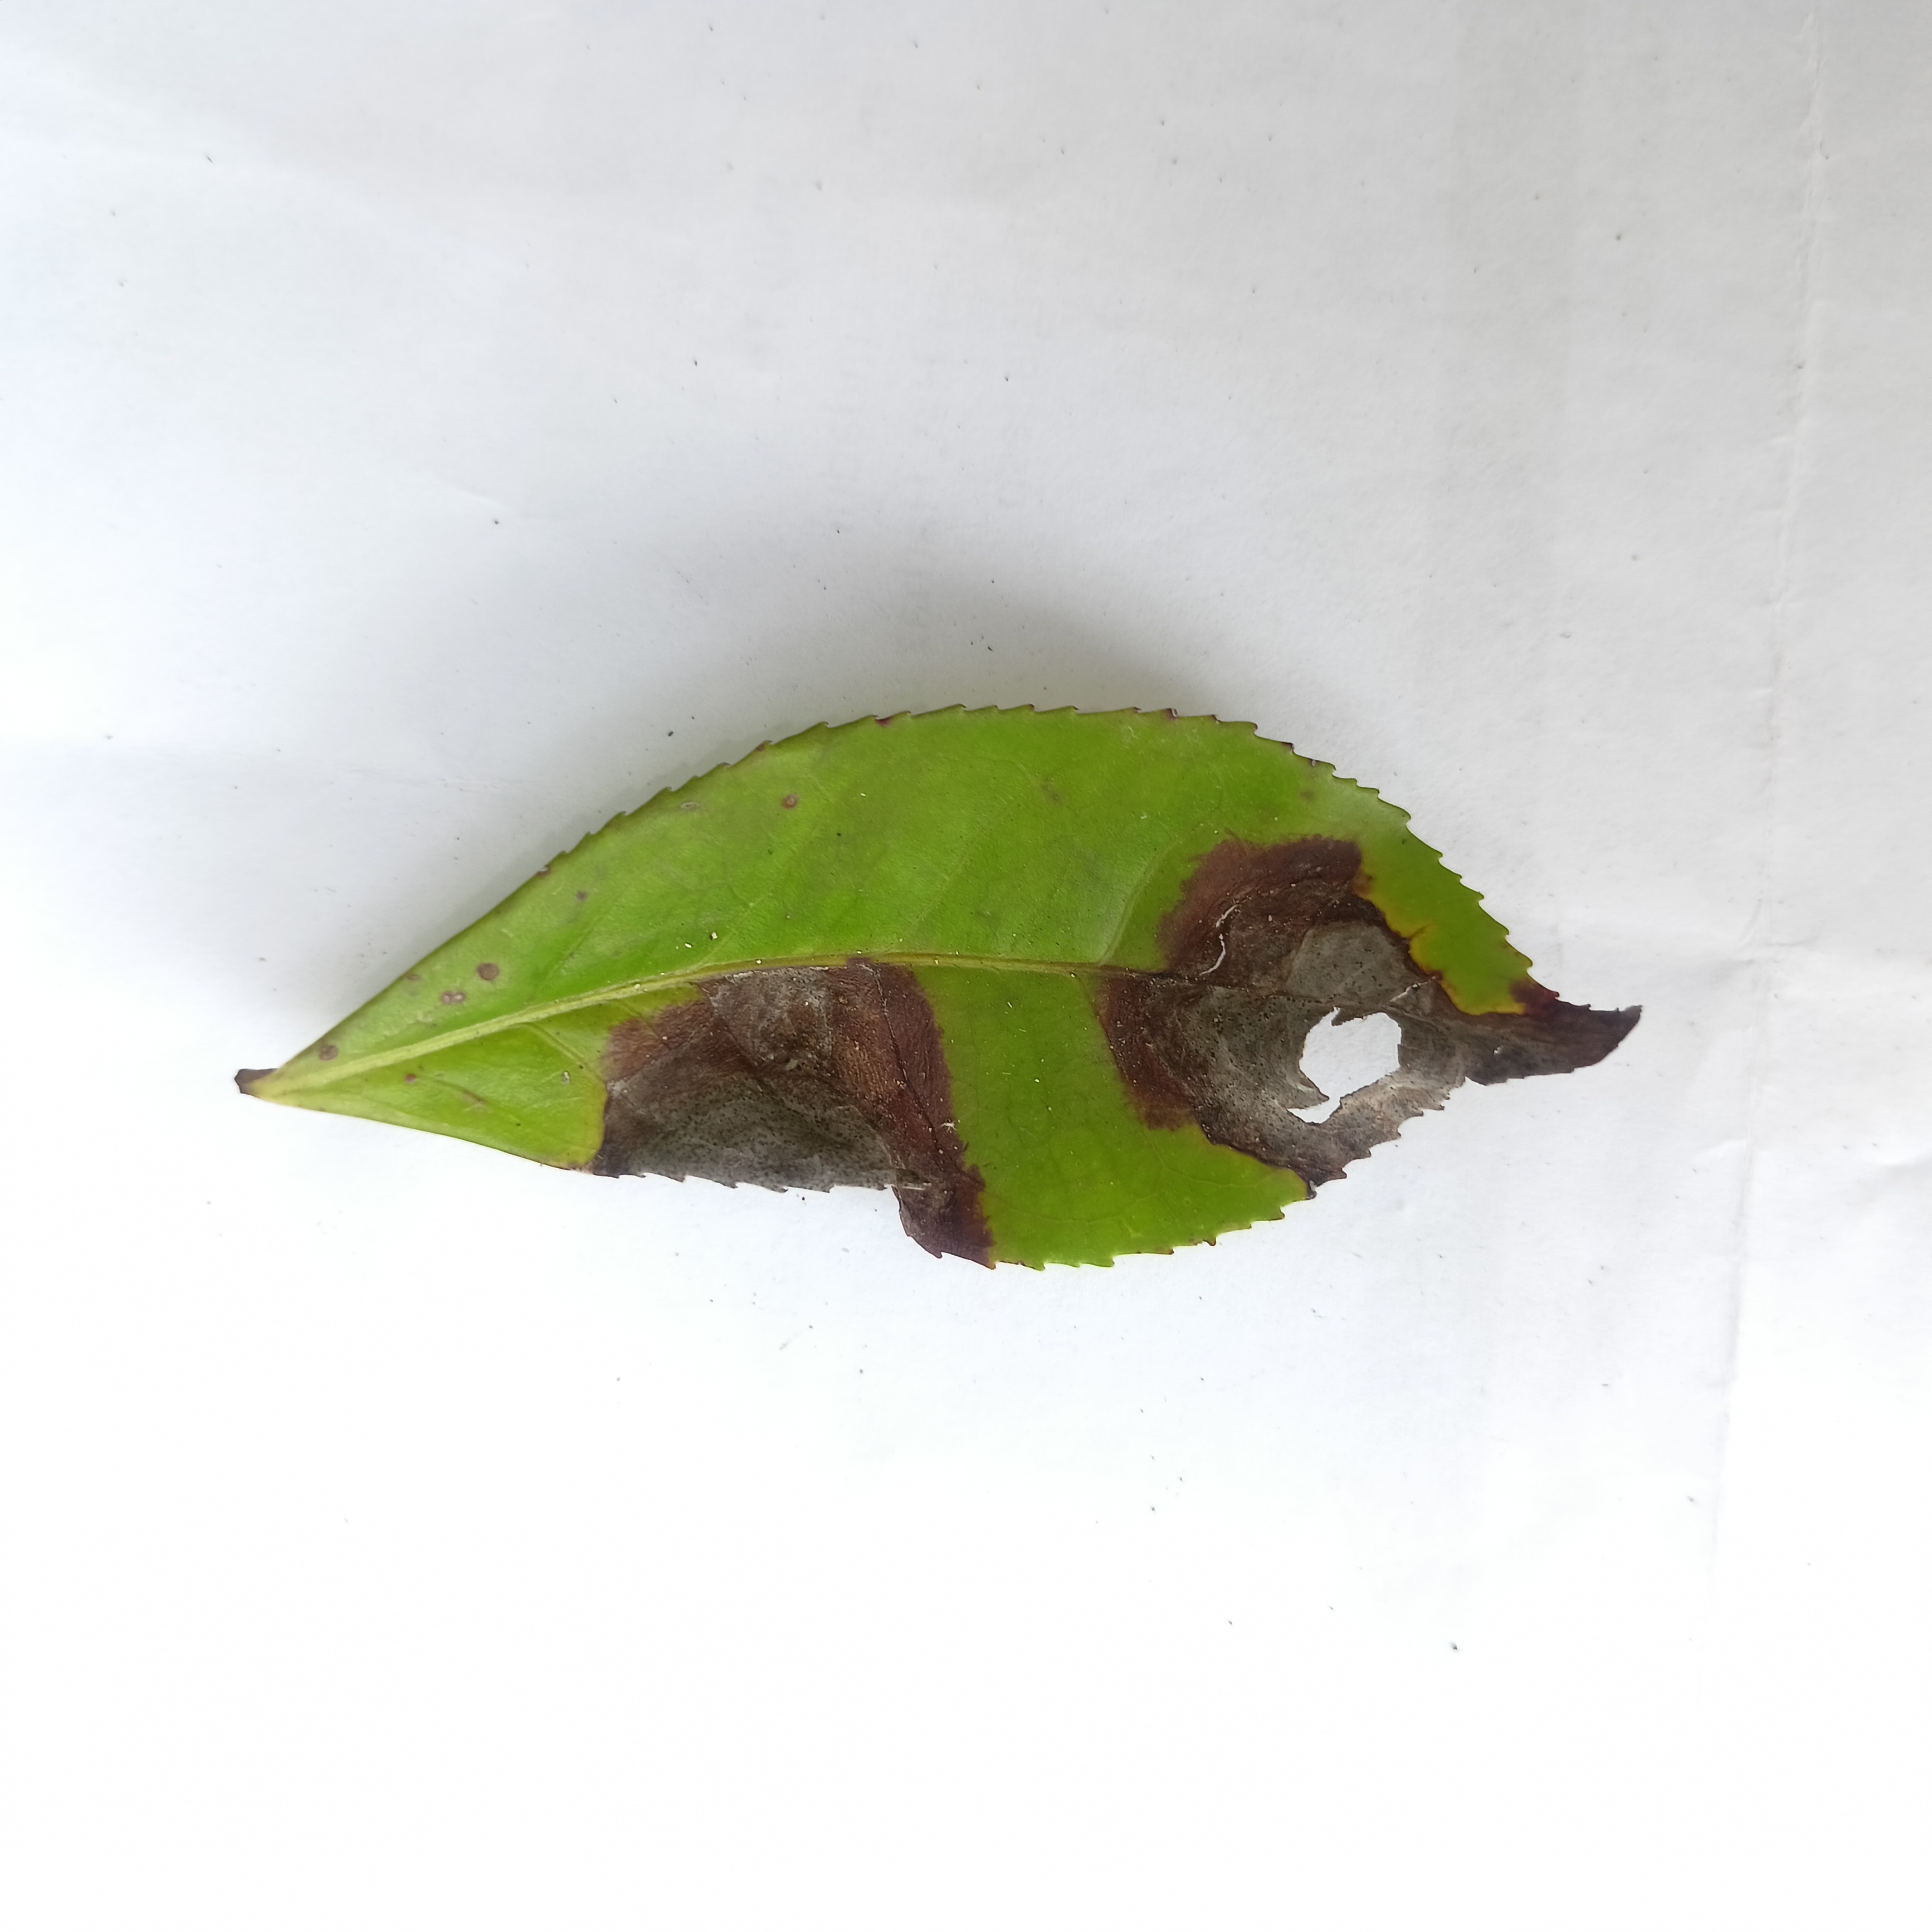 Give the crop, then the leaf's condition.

tea, brown blight
